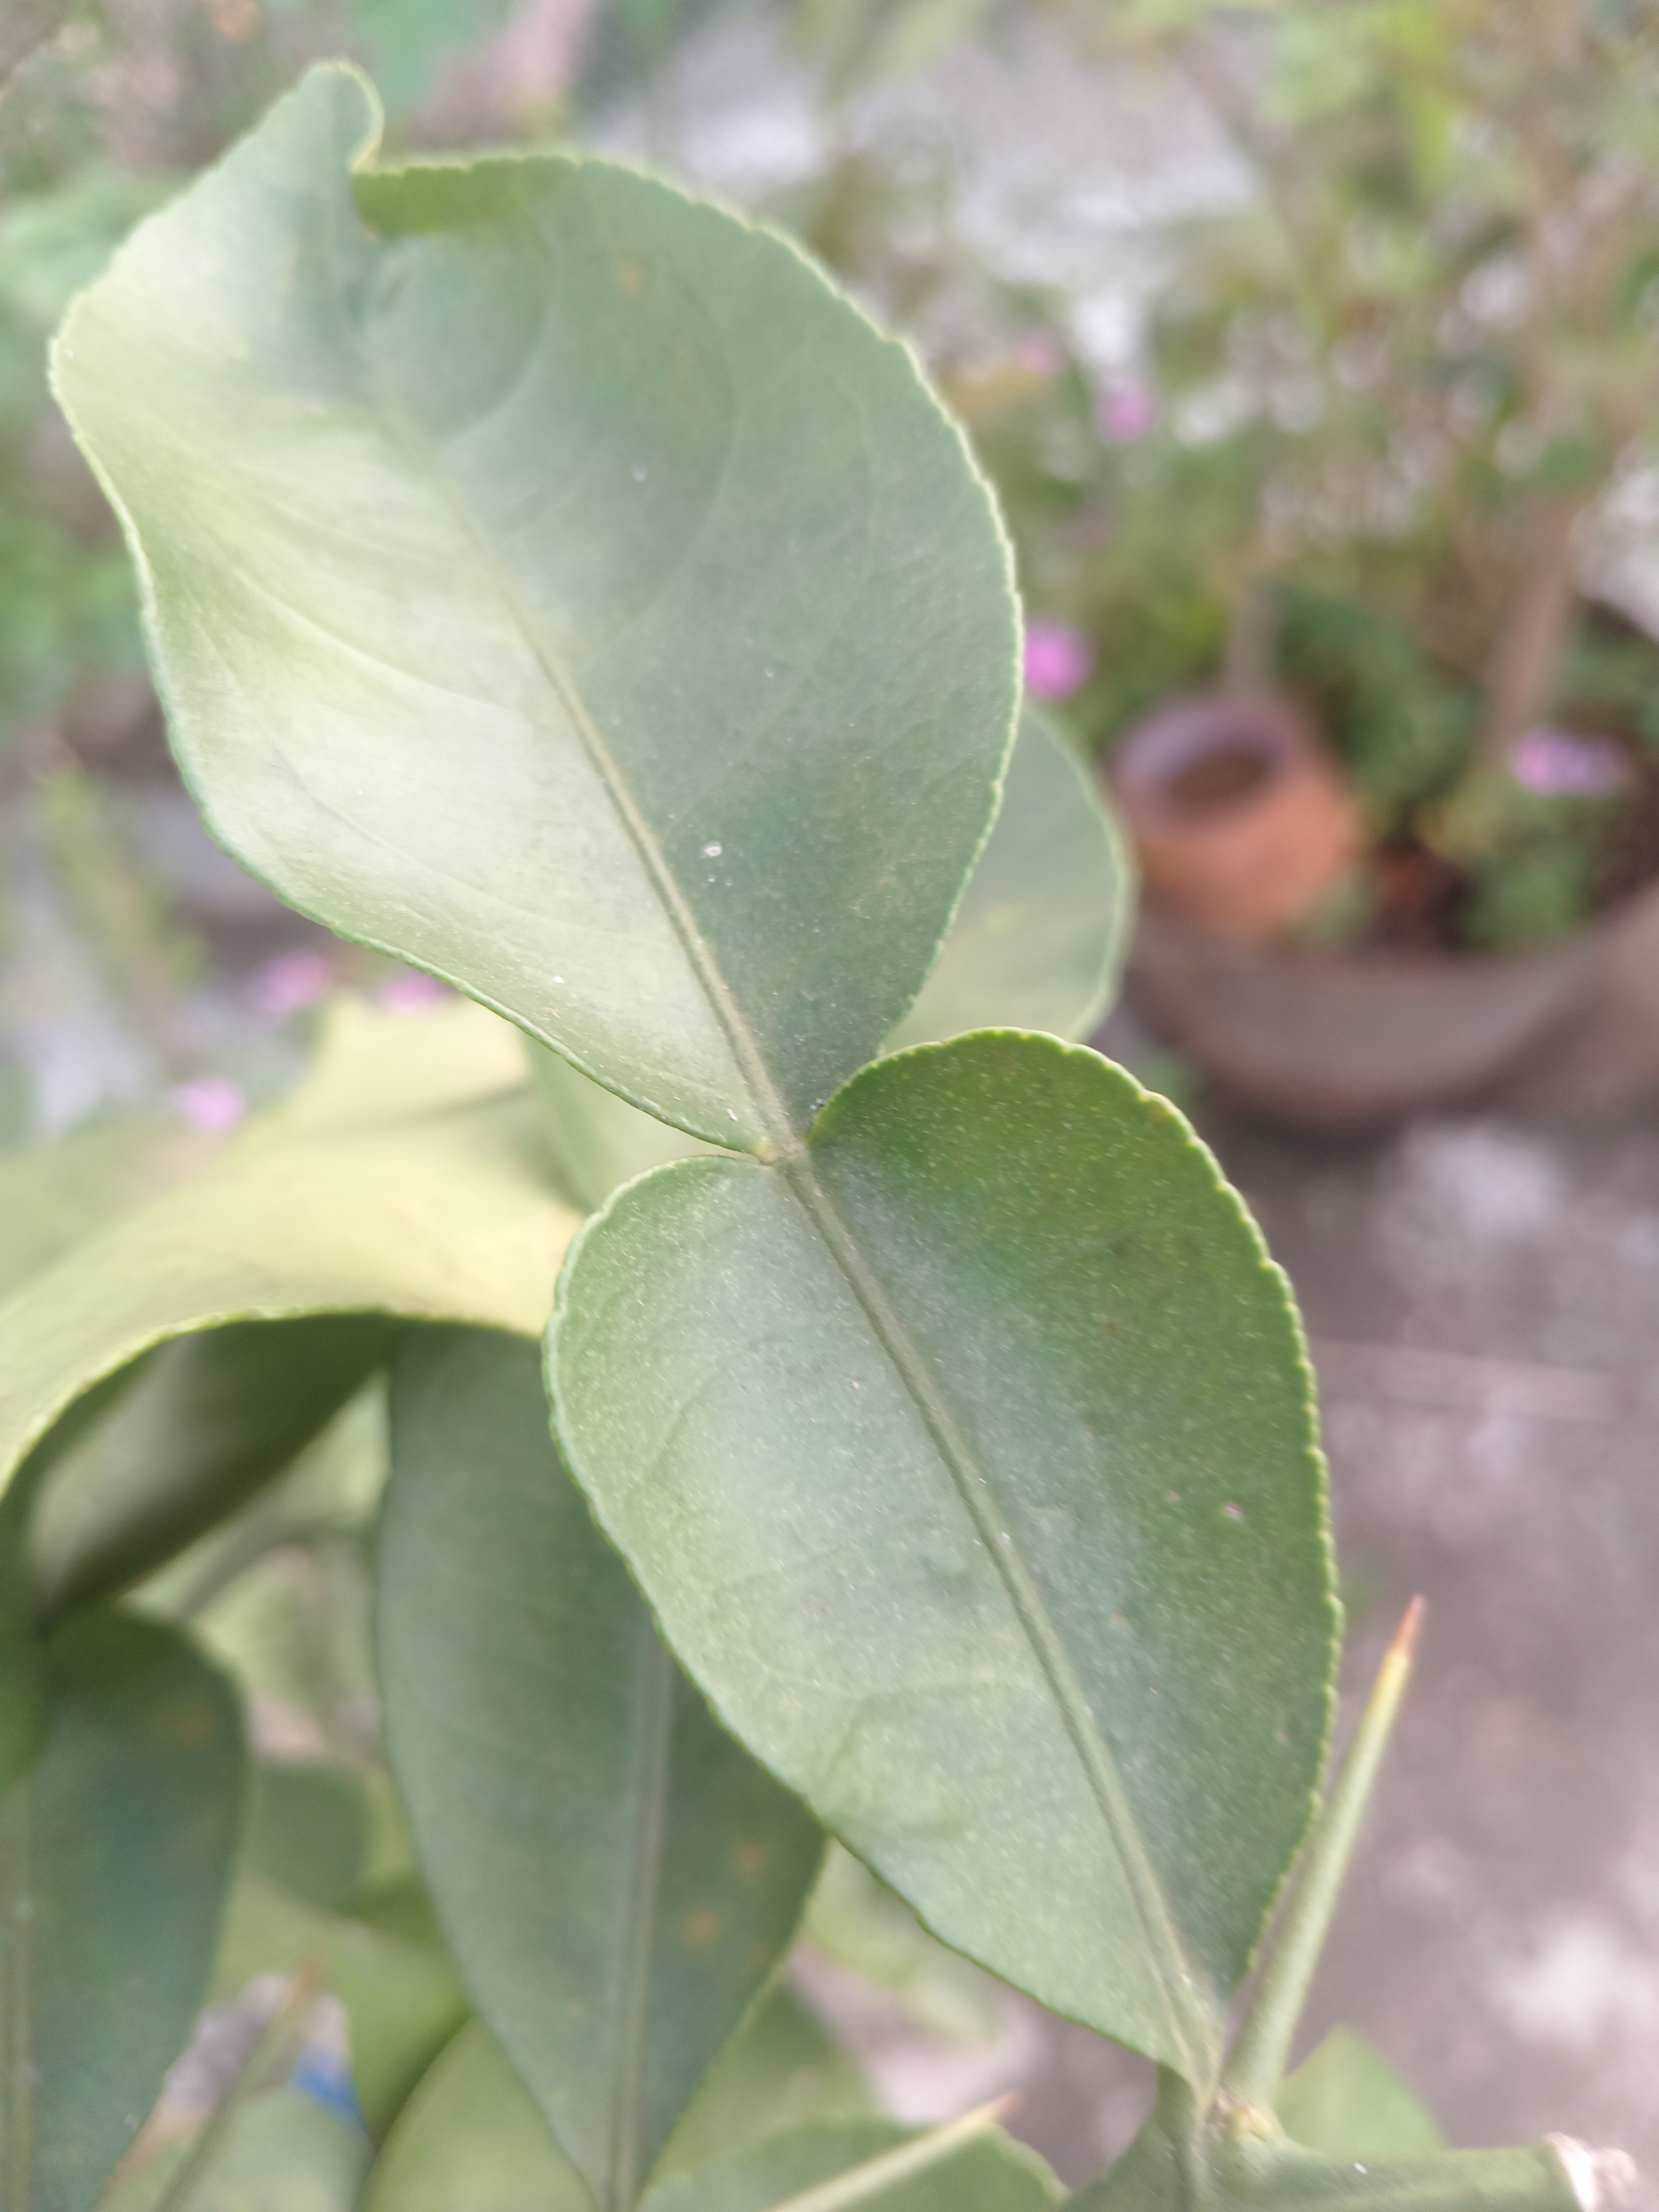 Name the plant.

lemon
